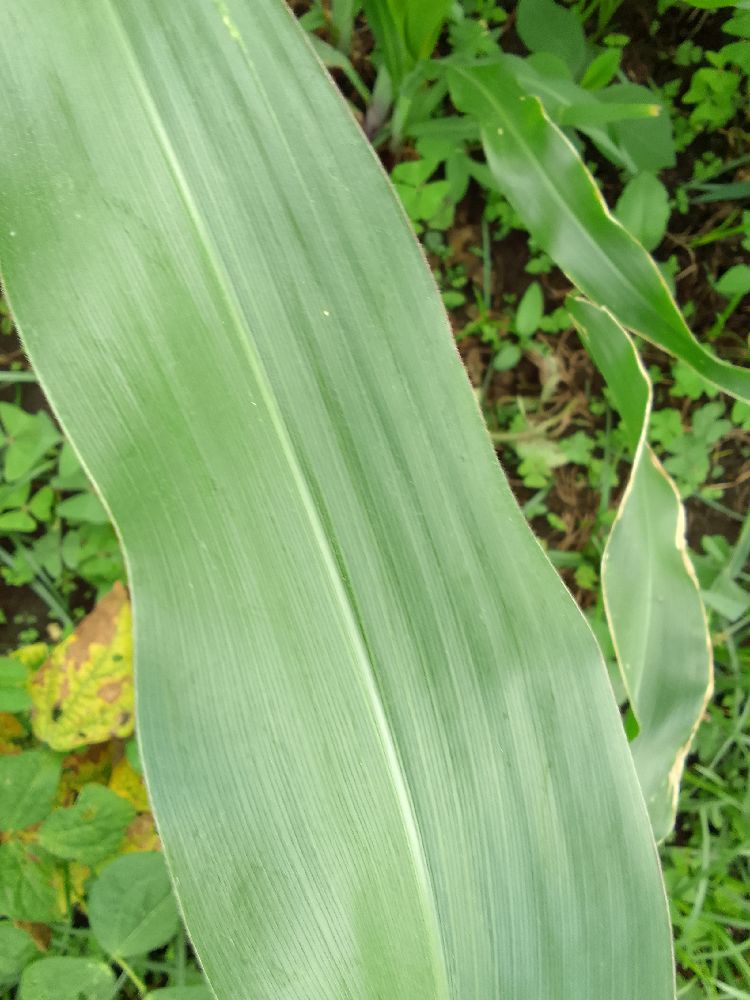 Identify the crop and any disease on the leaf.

maize, healthy
